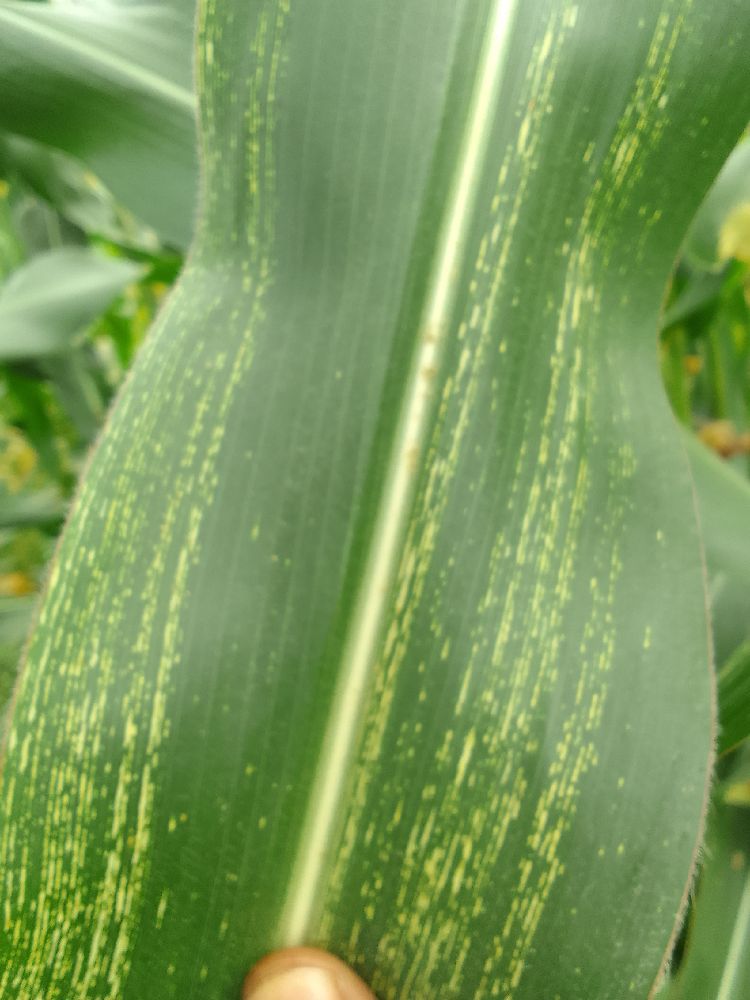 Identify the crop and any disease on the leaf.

maize, maize streak virus
